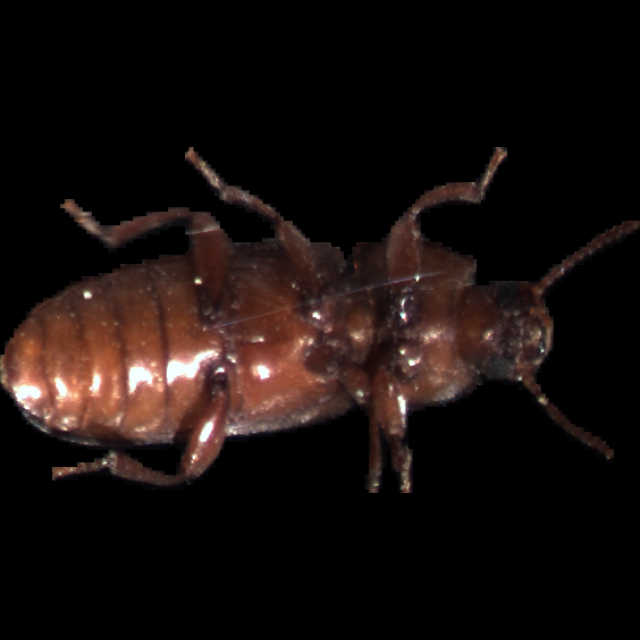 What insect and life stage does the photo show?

mealworm beetle
